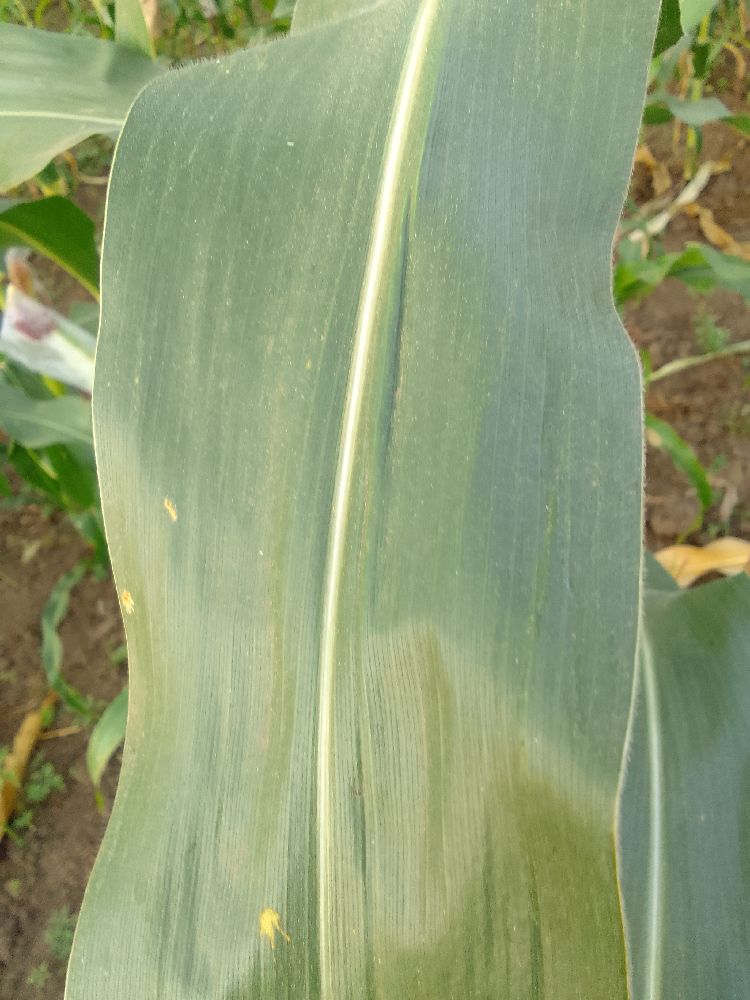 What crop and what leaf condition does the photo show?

maize, healthy
